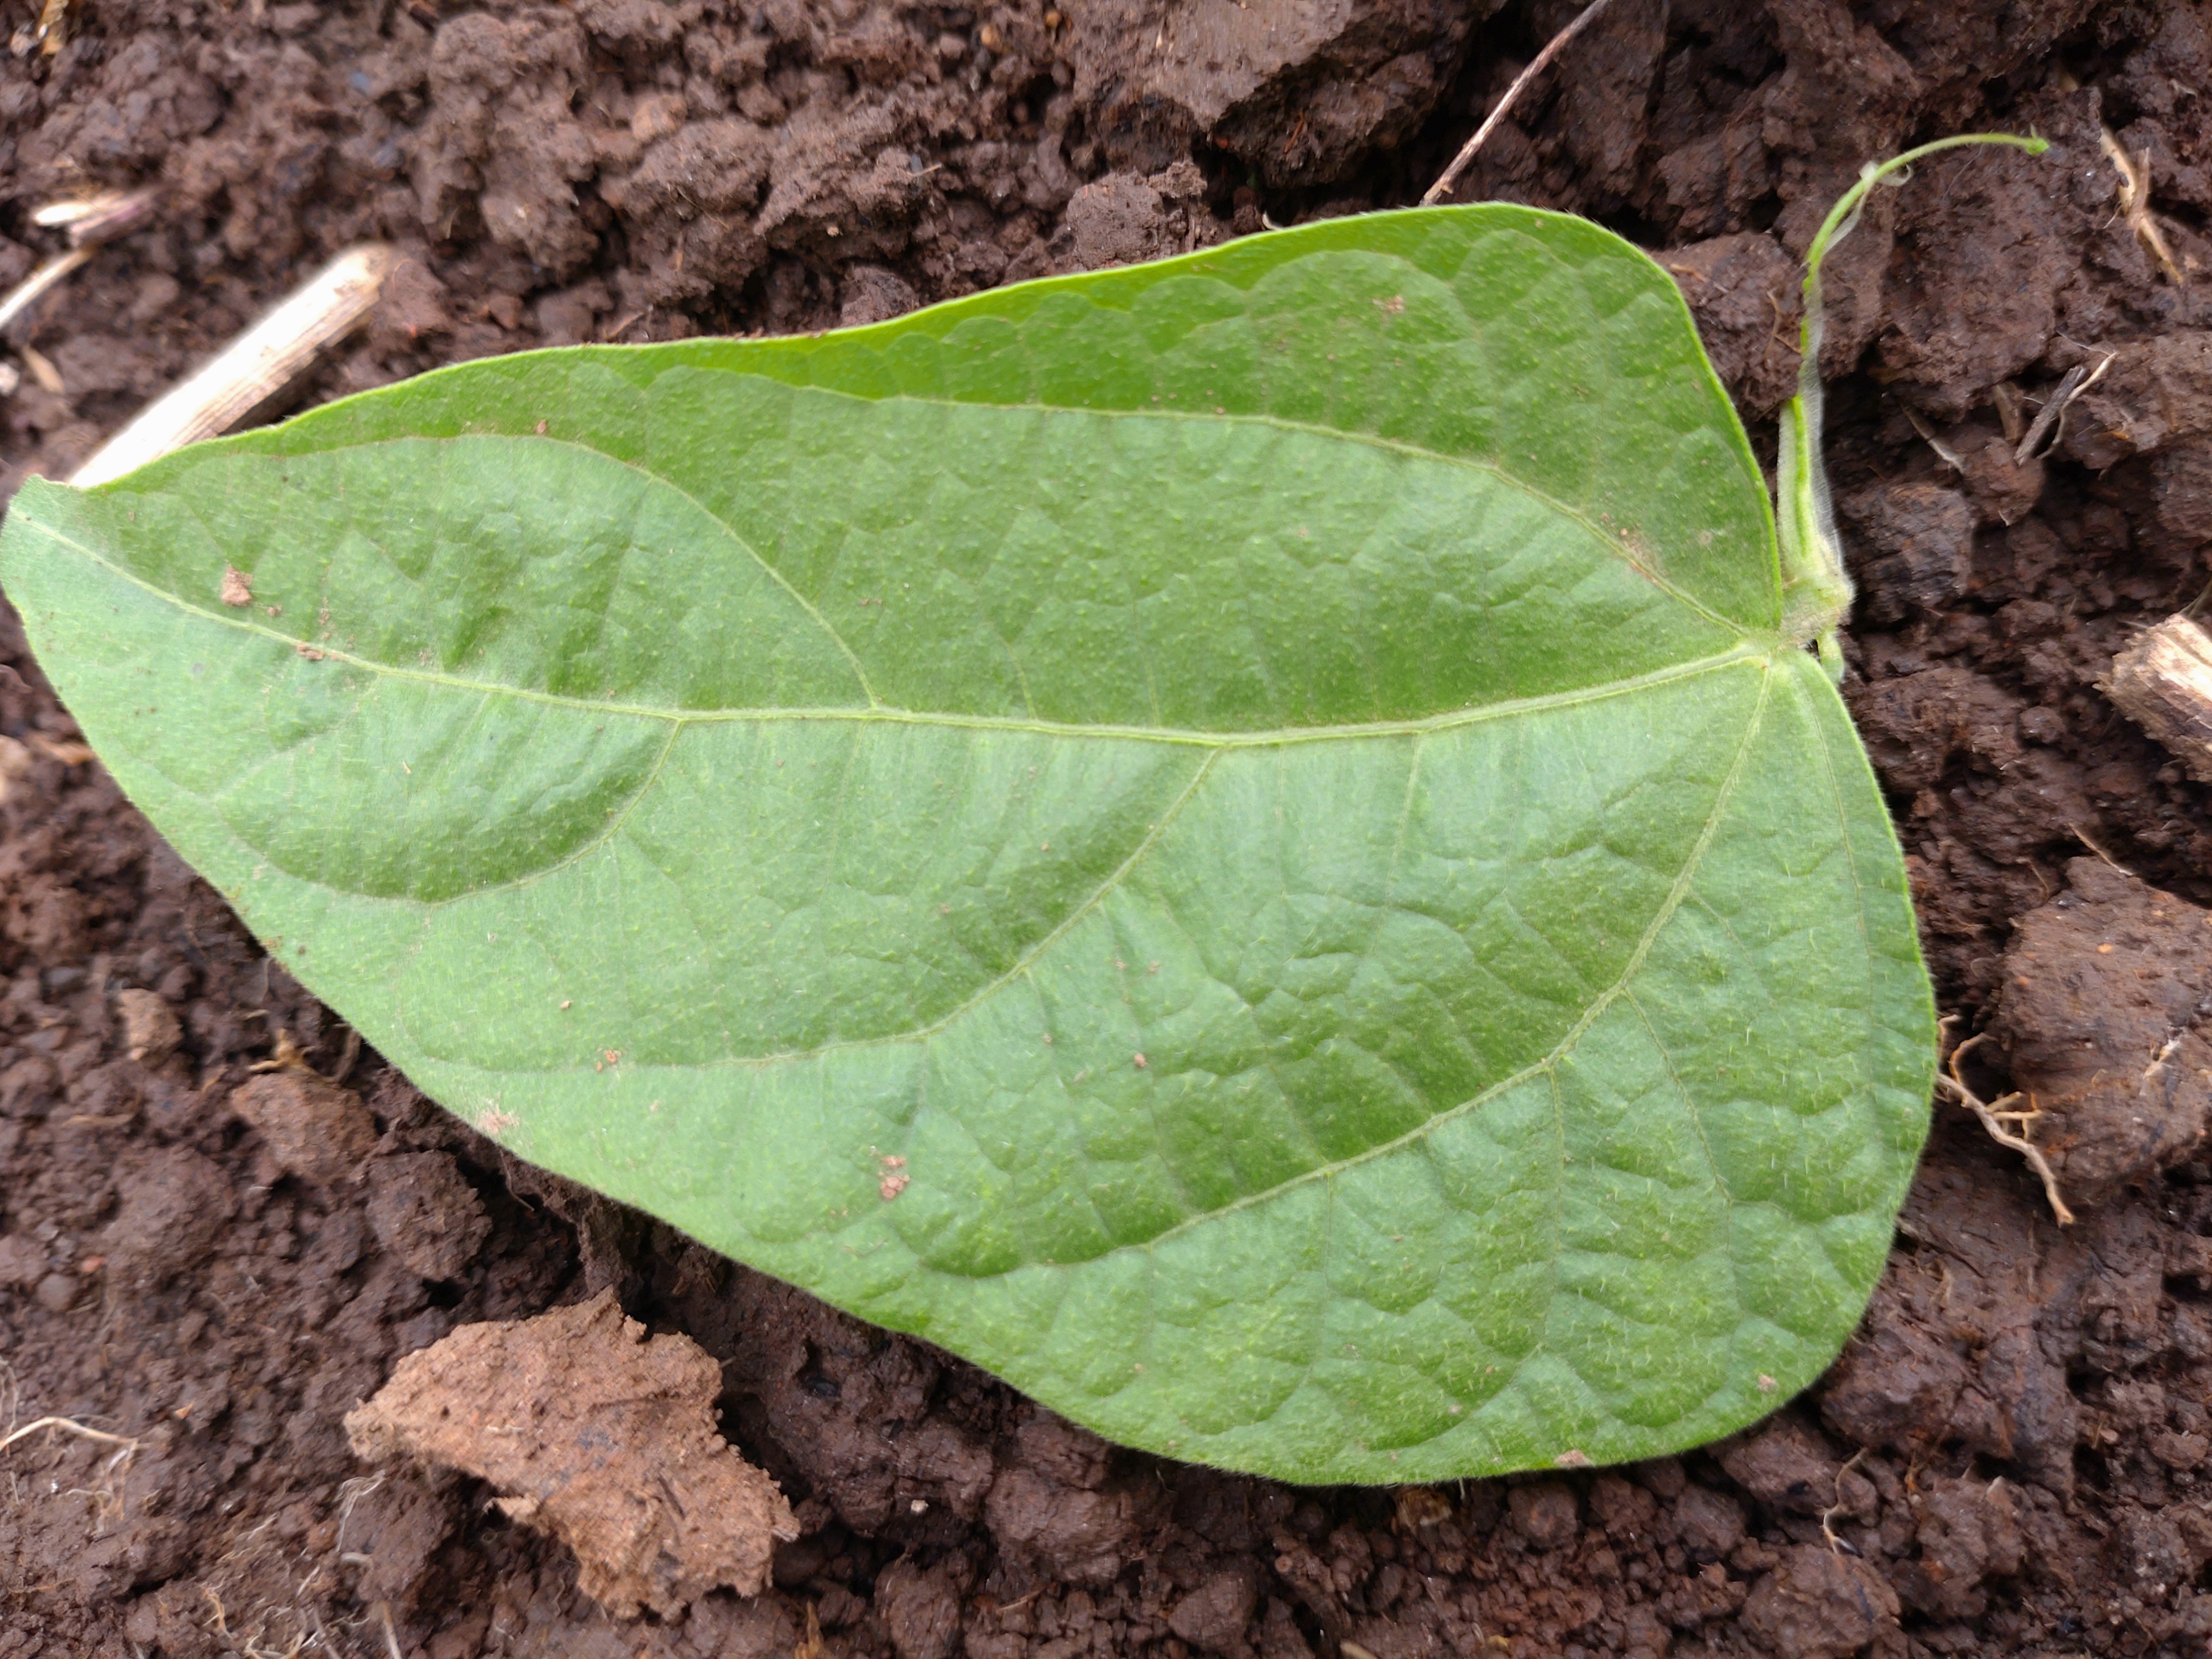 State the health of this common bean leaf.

healthy
